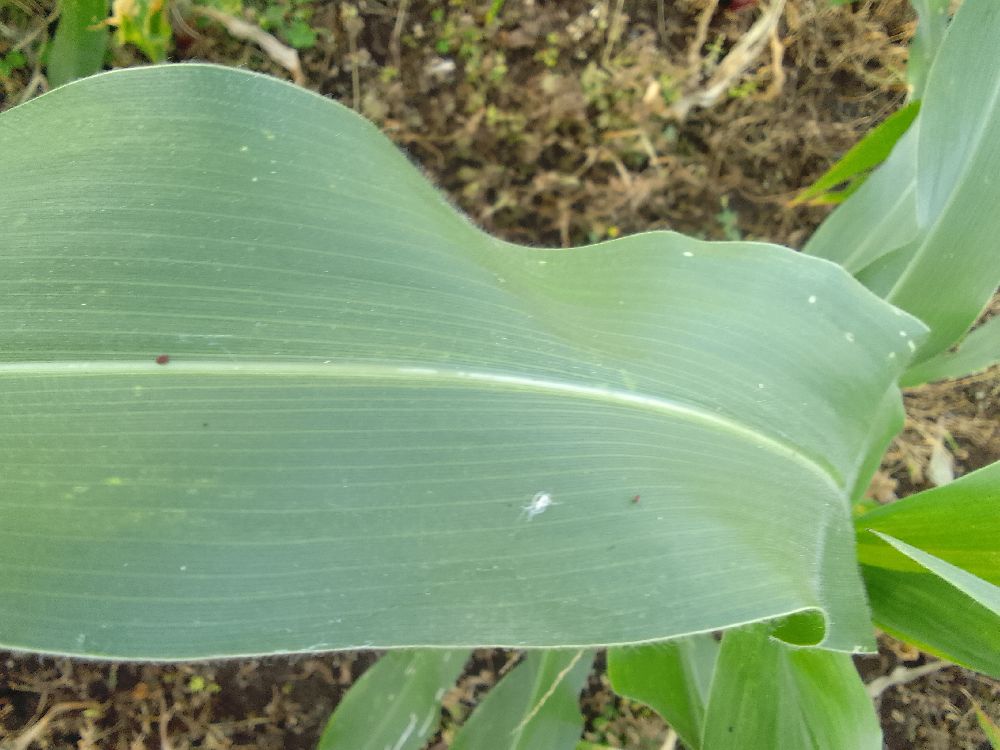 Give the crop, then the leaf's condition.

maize, healthy
